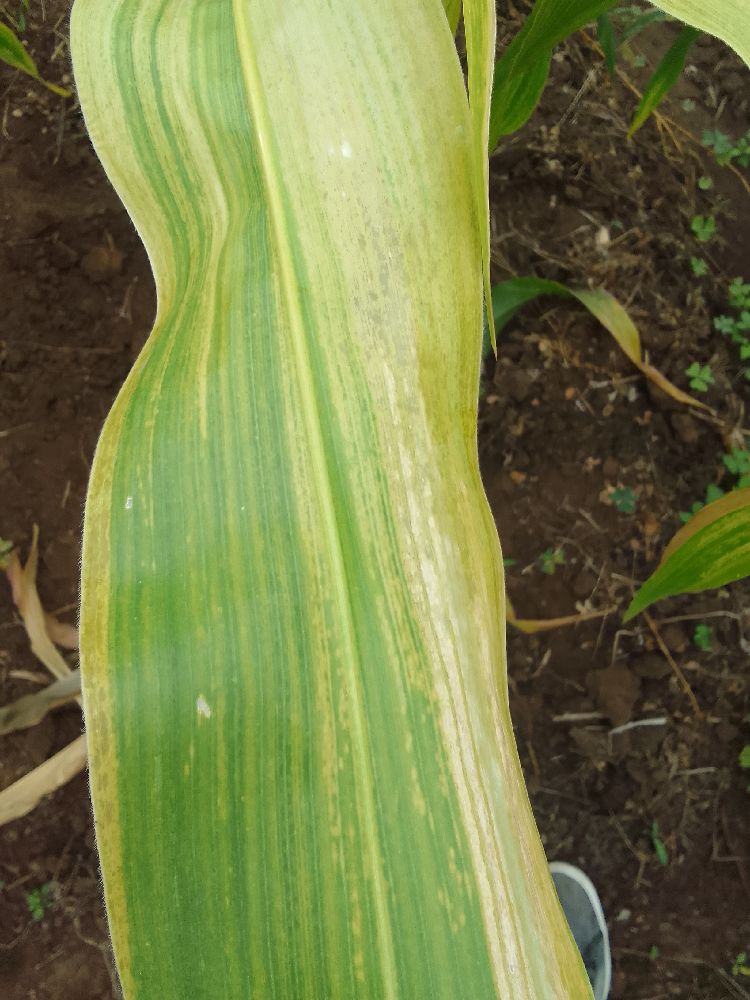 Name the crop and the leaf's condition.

maize, maize lethal necrosis
